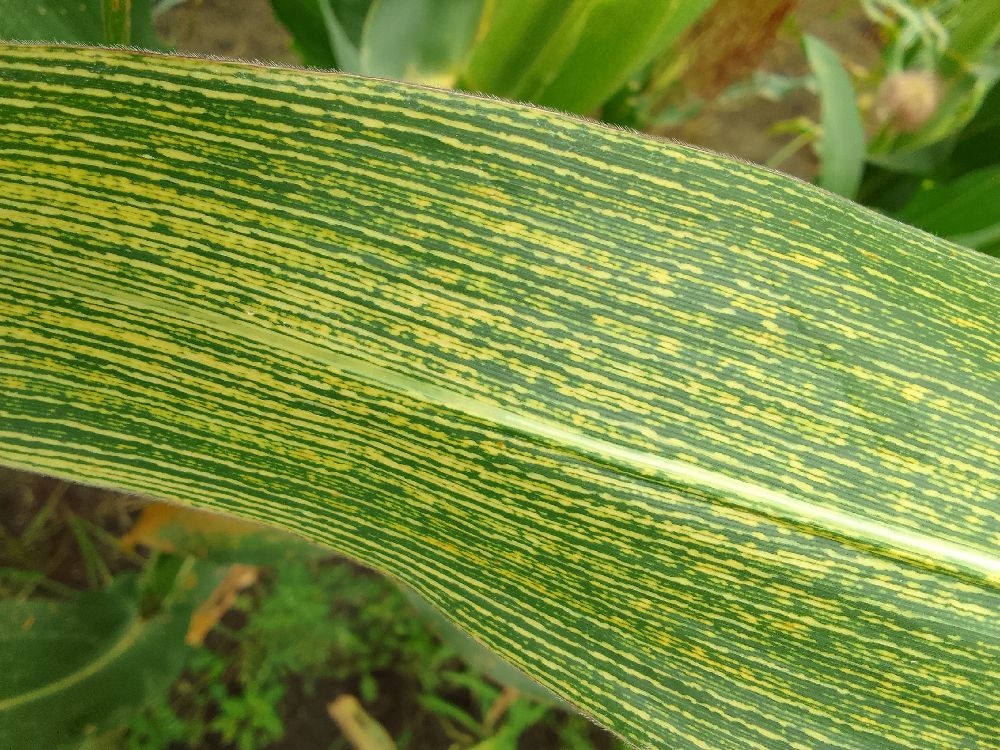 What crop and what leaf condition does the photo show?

maize, maize streak virus
